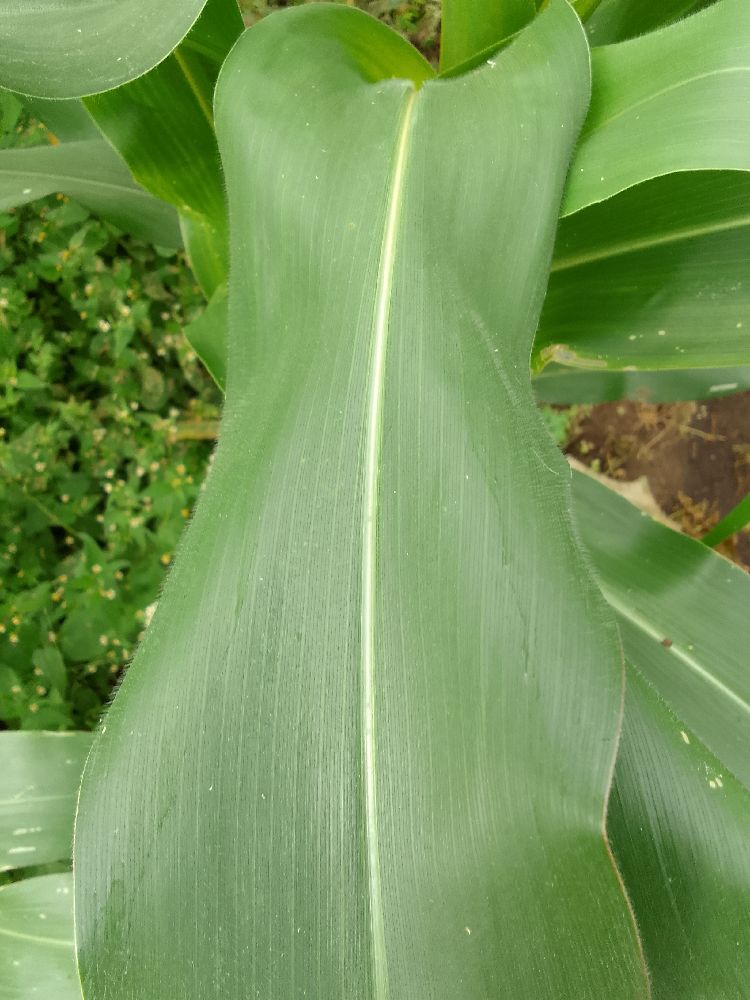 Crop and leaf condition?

maize, healthy
